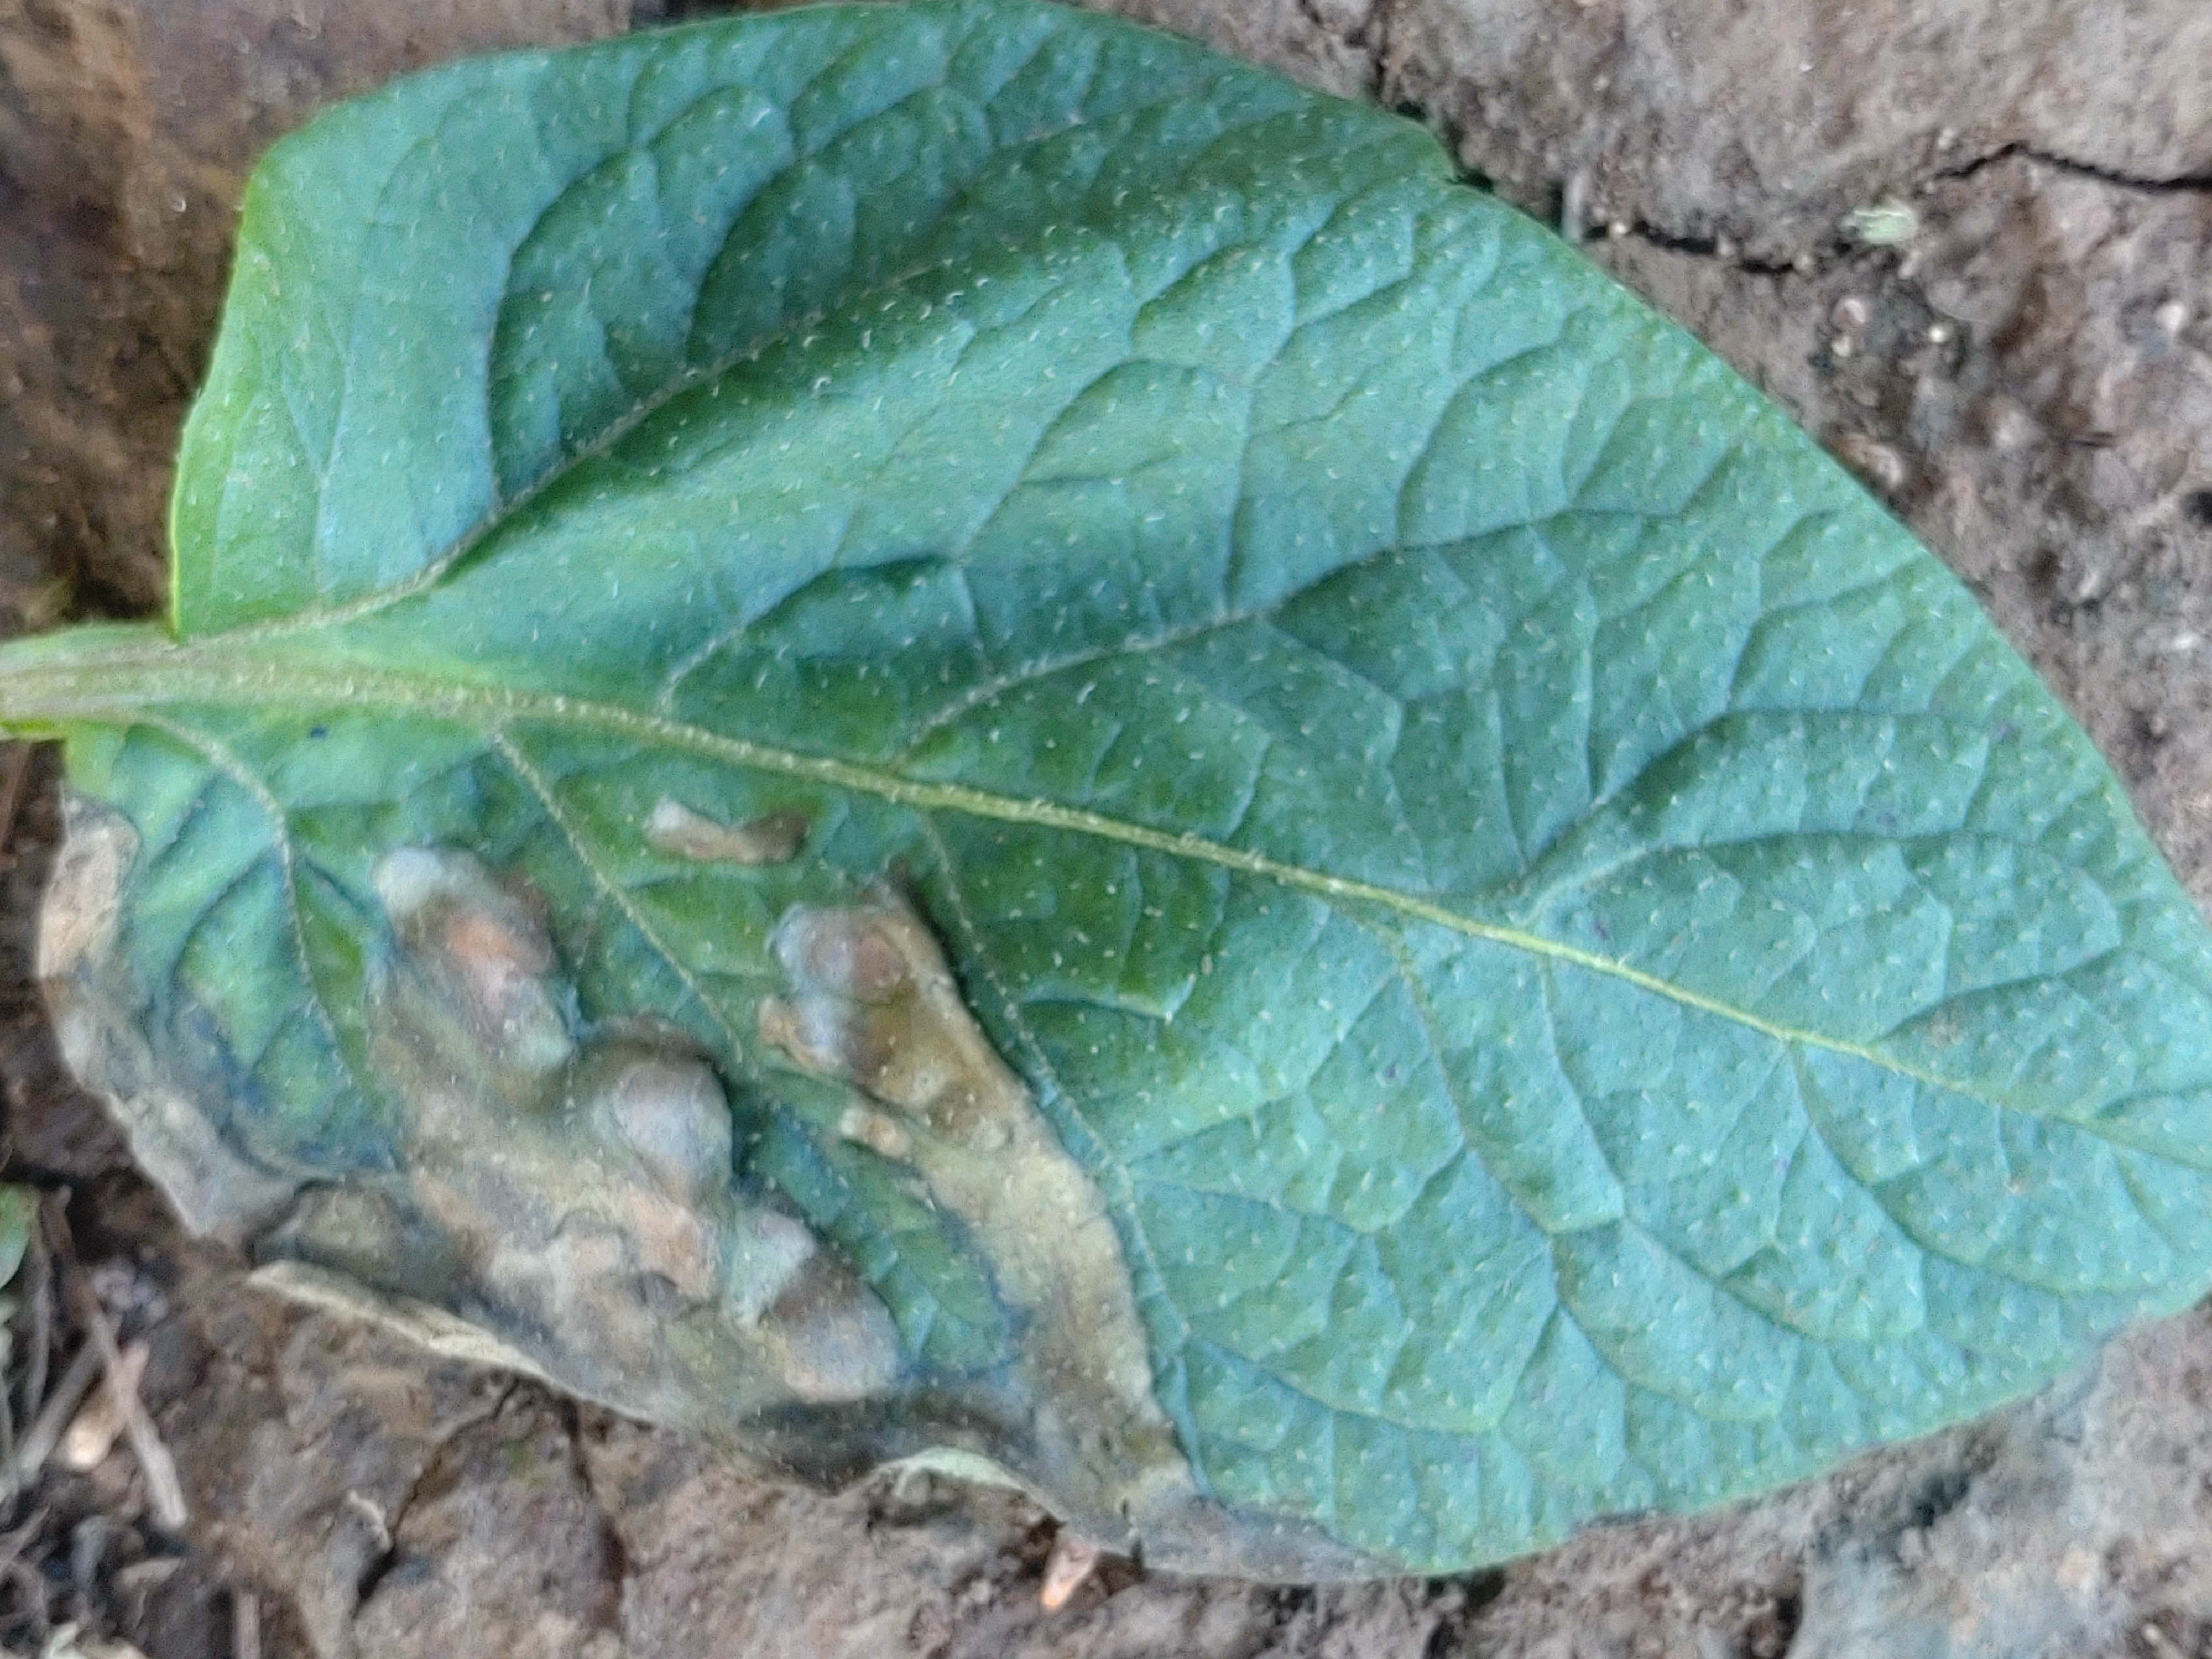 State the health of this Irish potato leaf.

early blight
